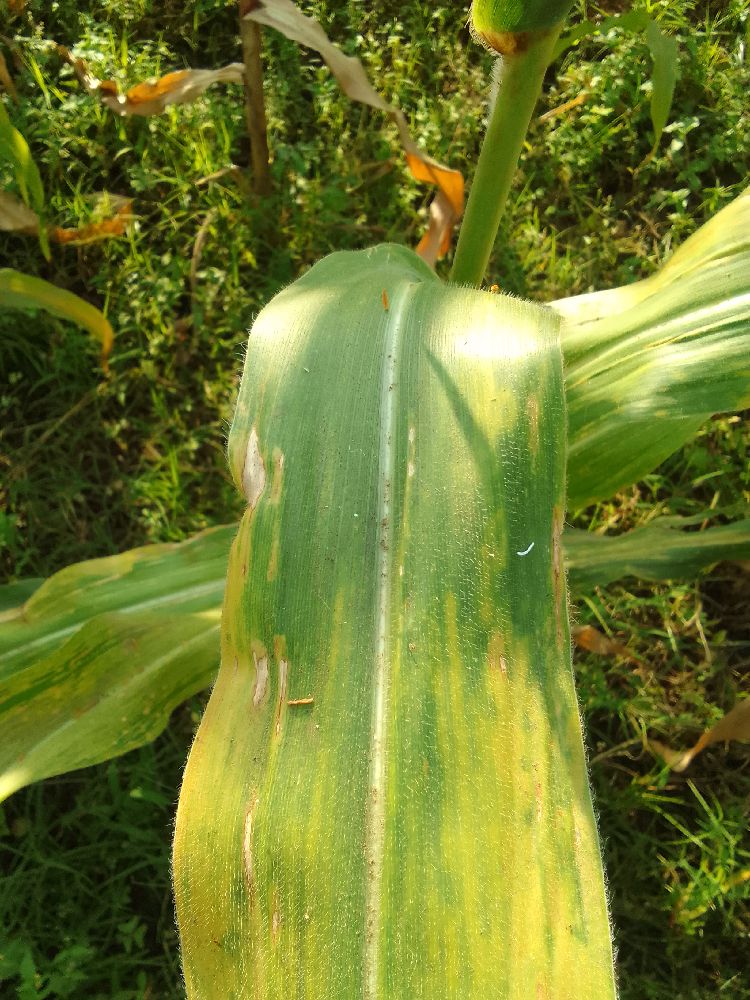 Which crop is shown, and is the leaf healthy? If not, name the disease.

maize, maize lethal necrosis
